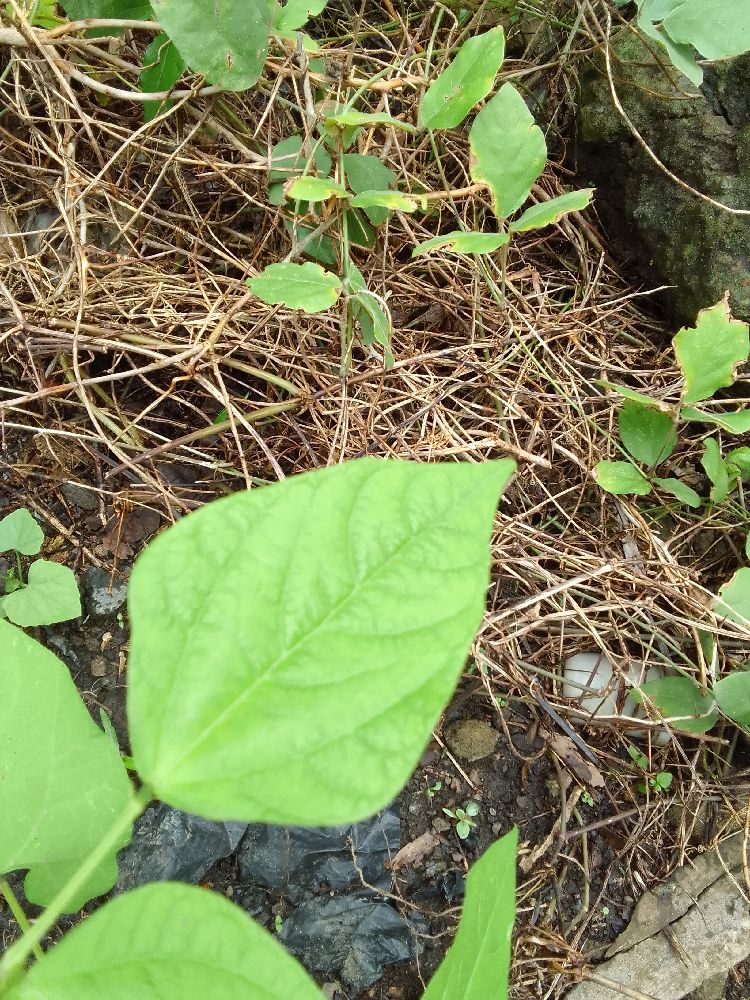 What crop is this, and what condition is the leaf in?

common bean, healthy
